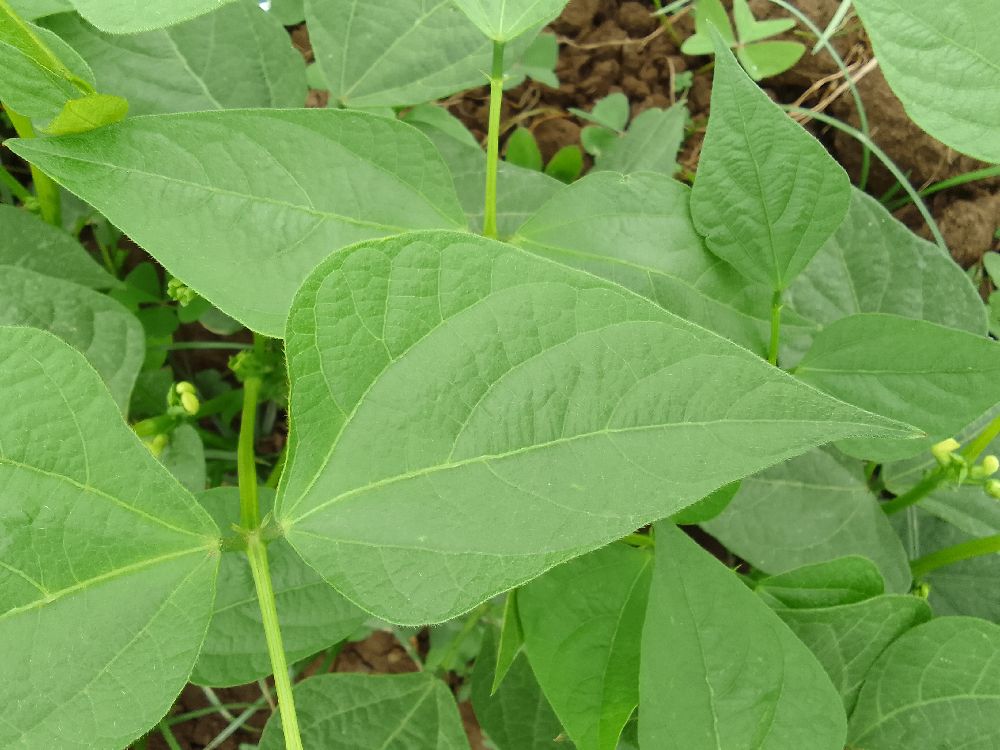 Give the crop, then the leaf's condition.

common bean, healthy
